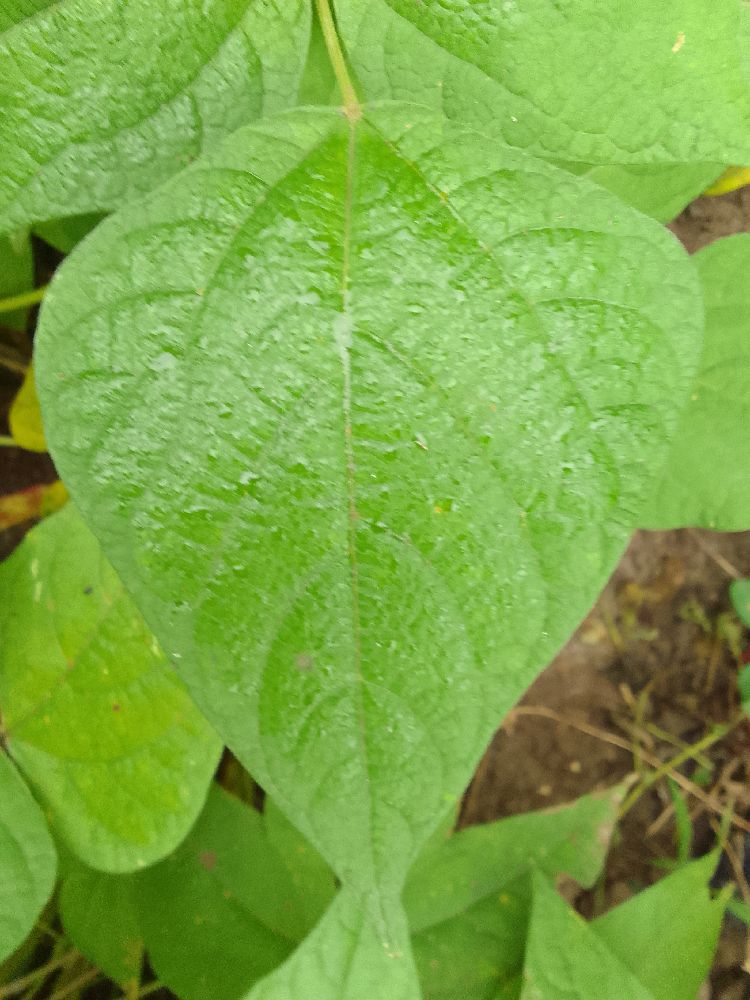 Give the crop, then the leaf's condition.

common bean, healthy
